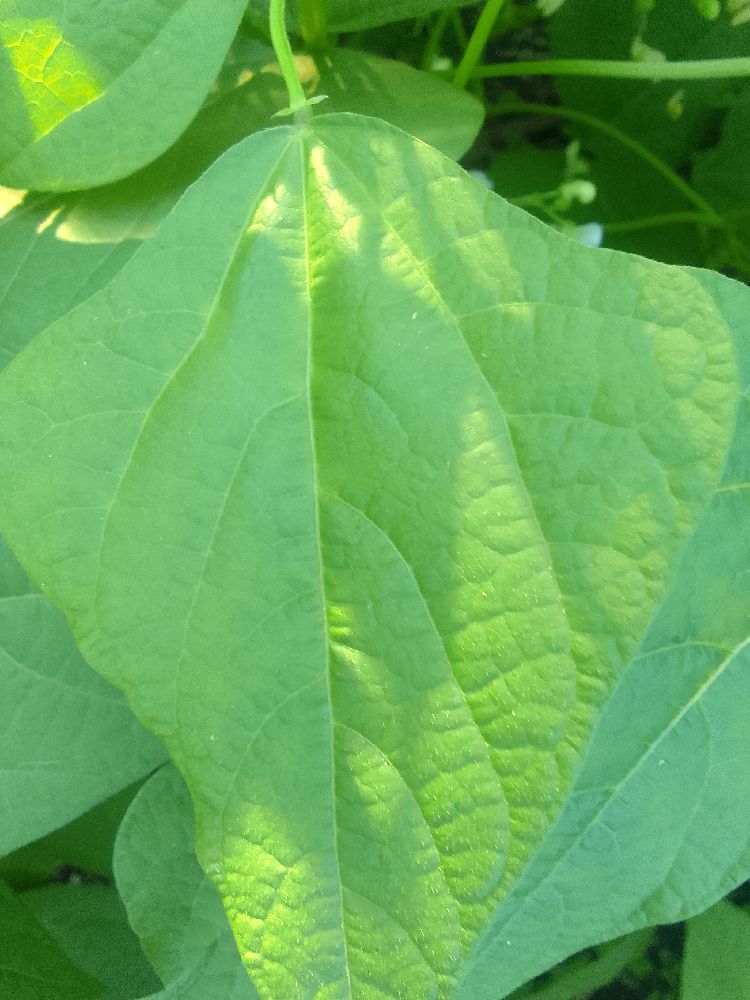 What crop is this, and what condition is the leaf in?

common bean, healthy
